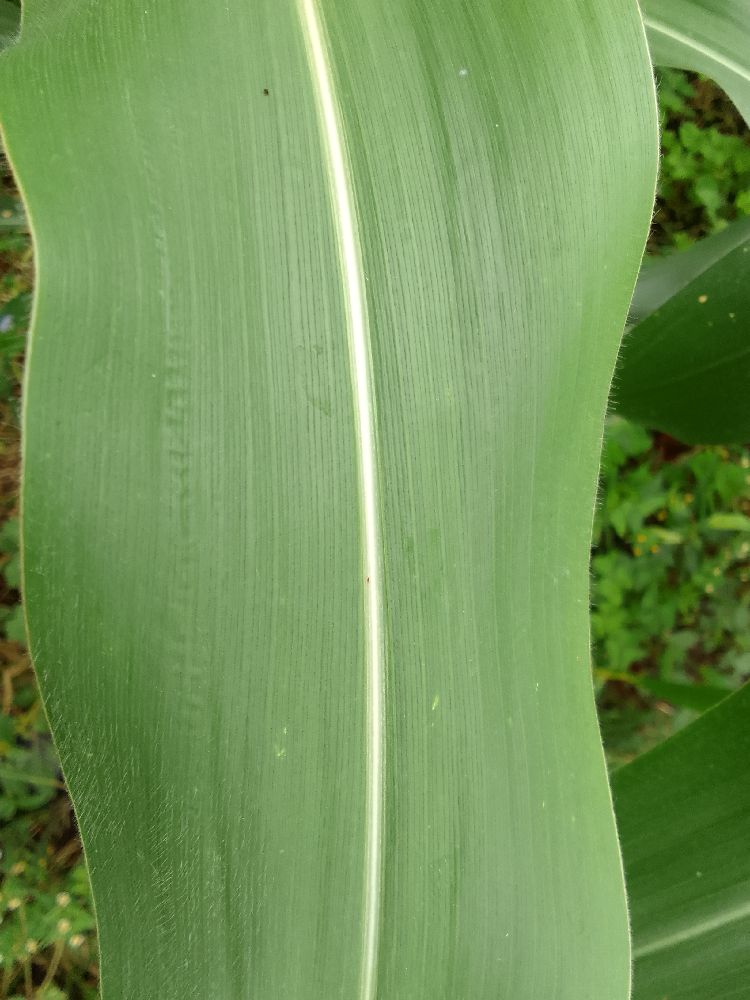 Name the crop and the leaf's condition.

maize, healthy
